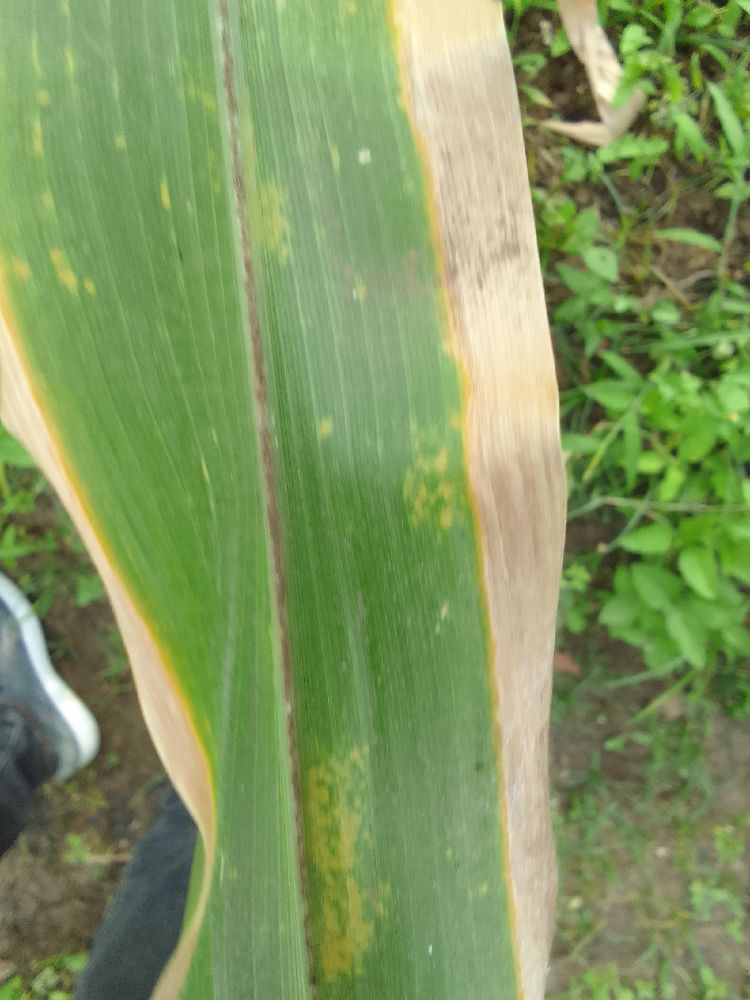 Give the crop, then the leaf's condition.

maize, maize lethal necrosis
